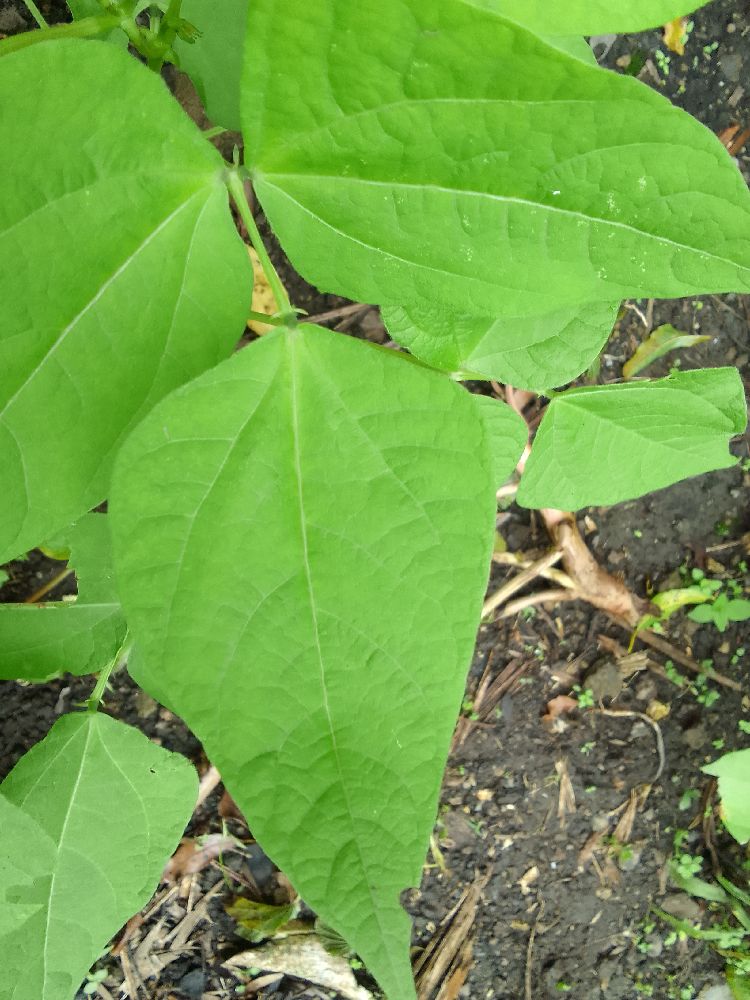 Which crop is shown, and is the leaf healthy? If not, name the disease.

common bean, healthy
